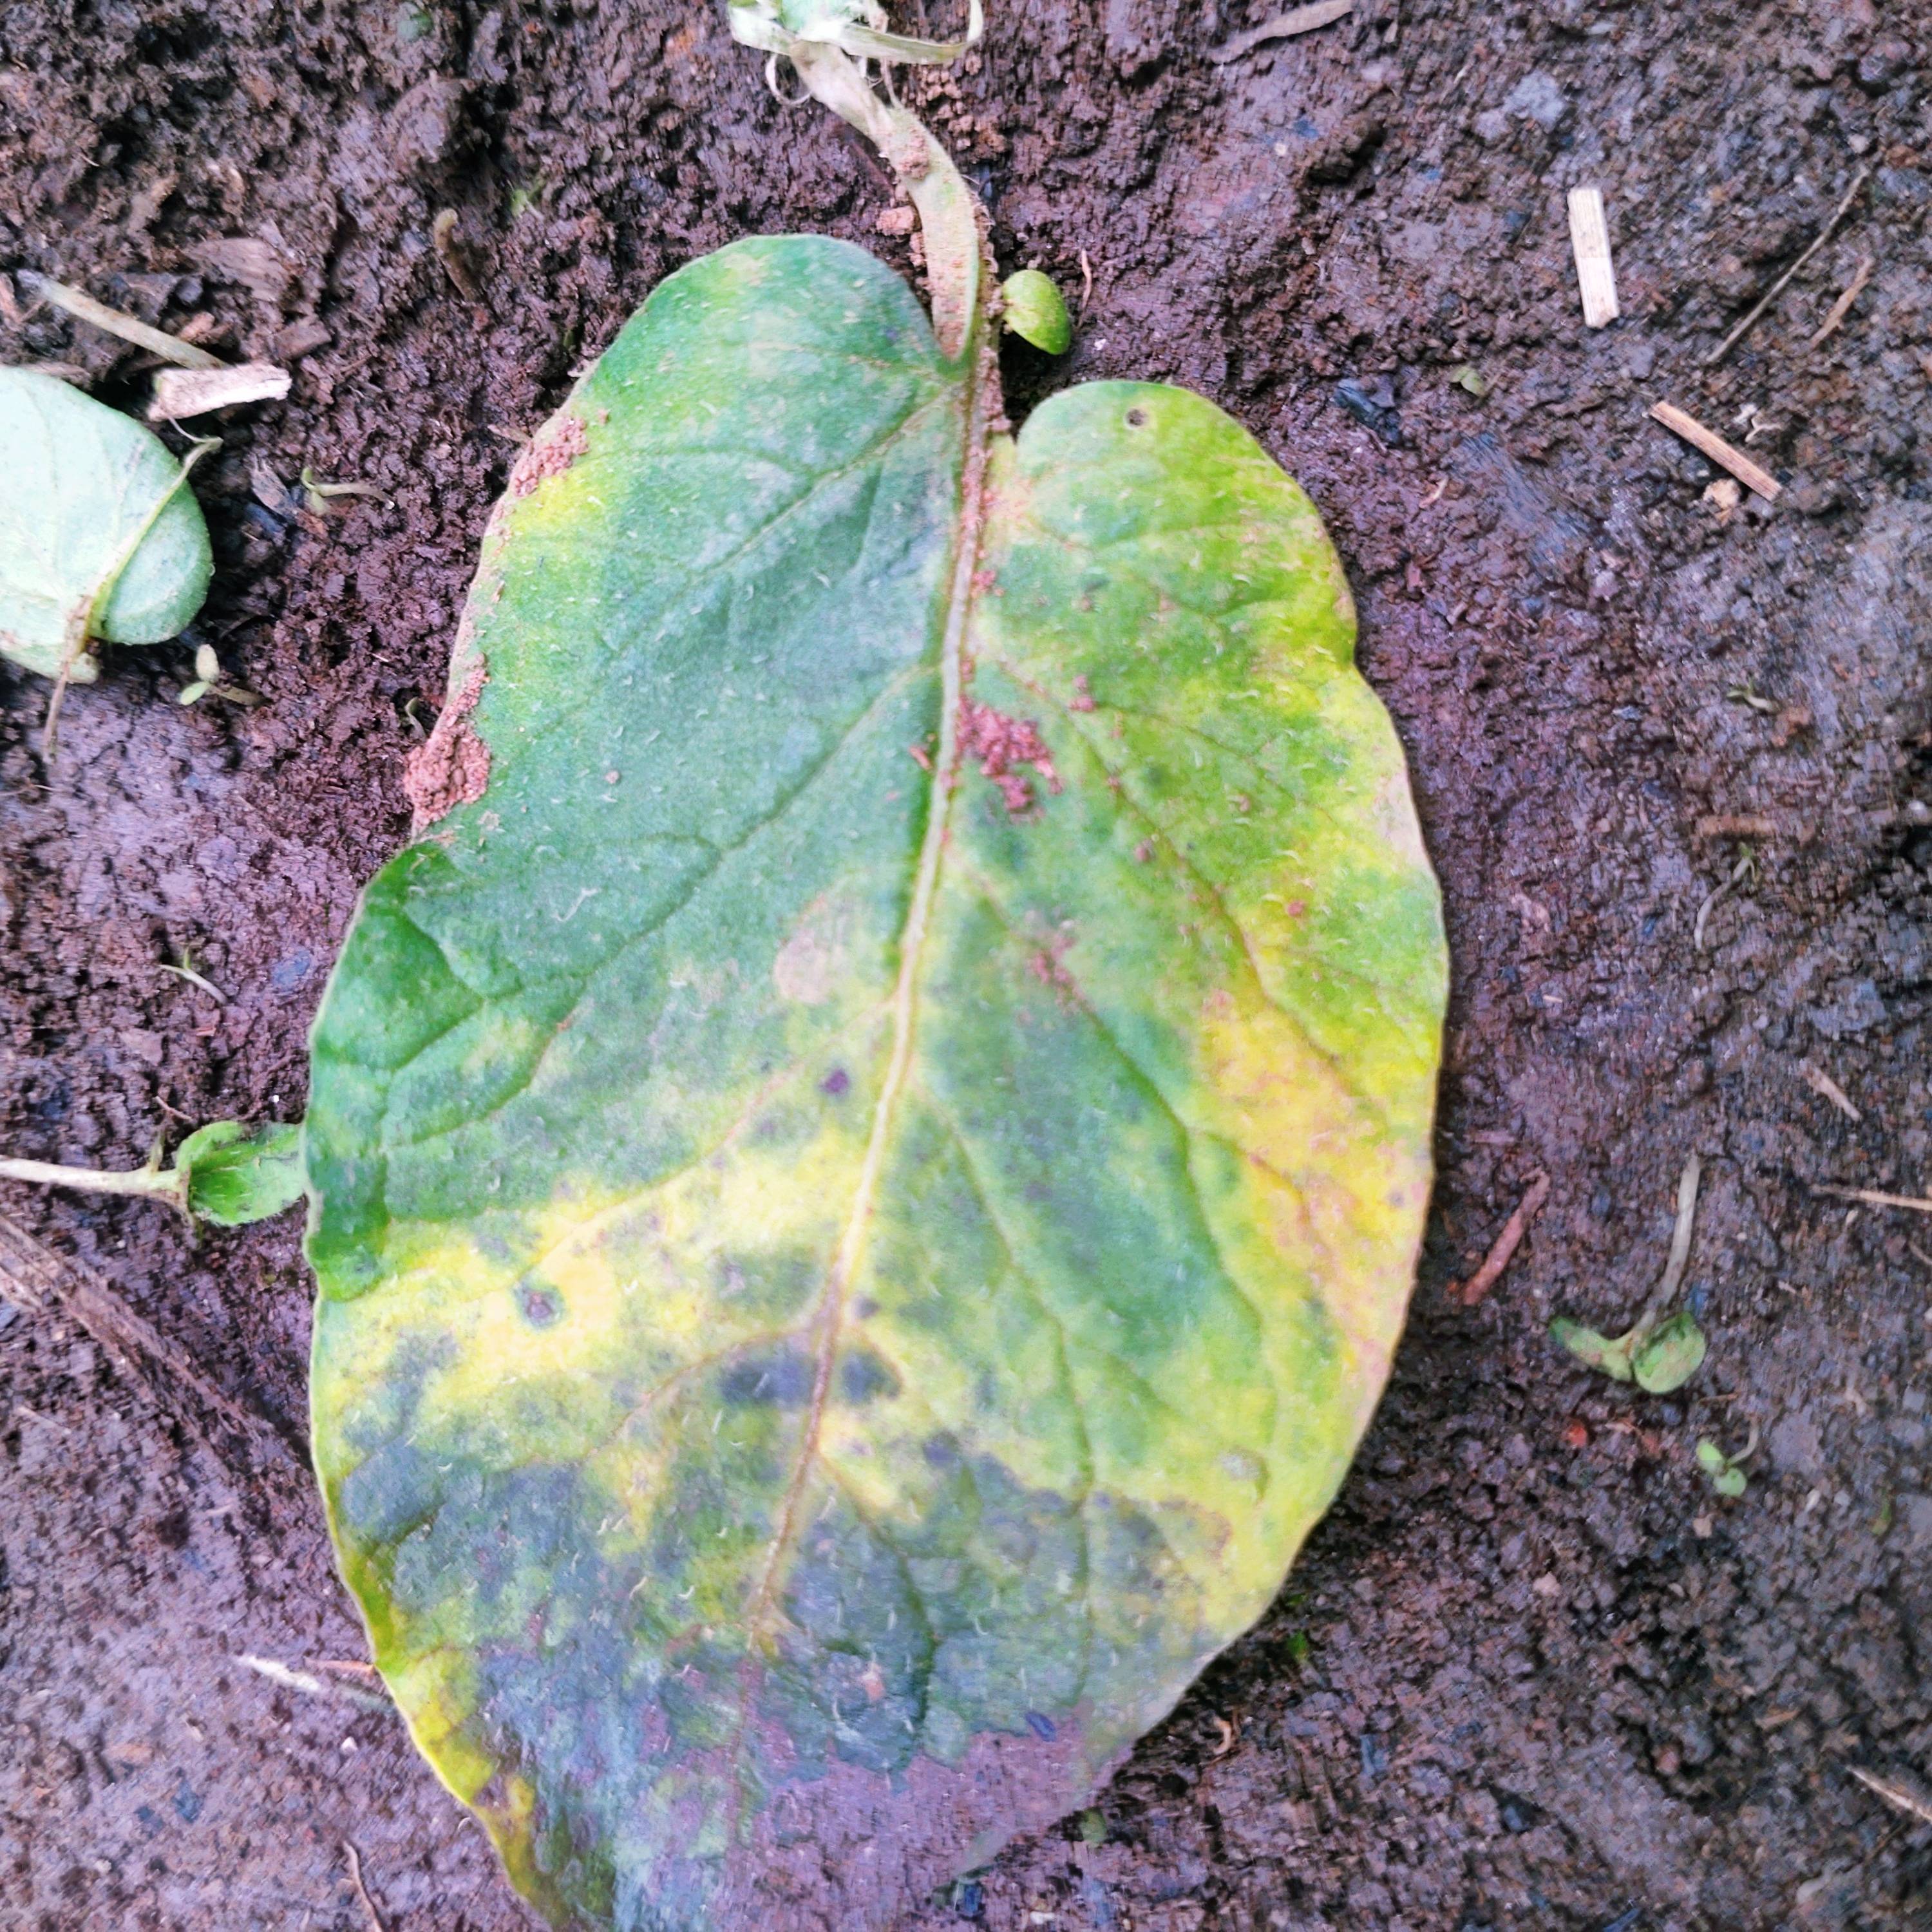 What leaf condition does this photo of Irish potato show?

late blight
